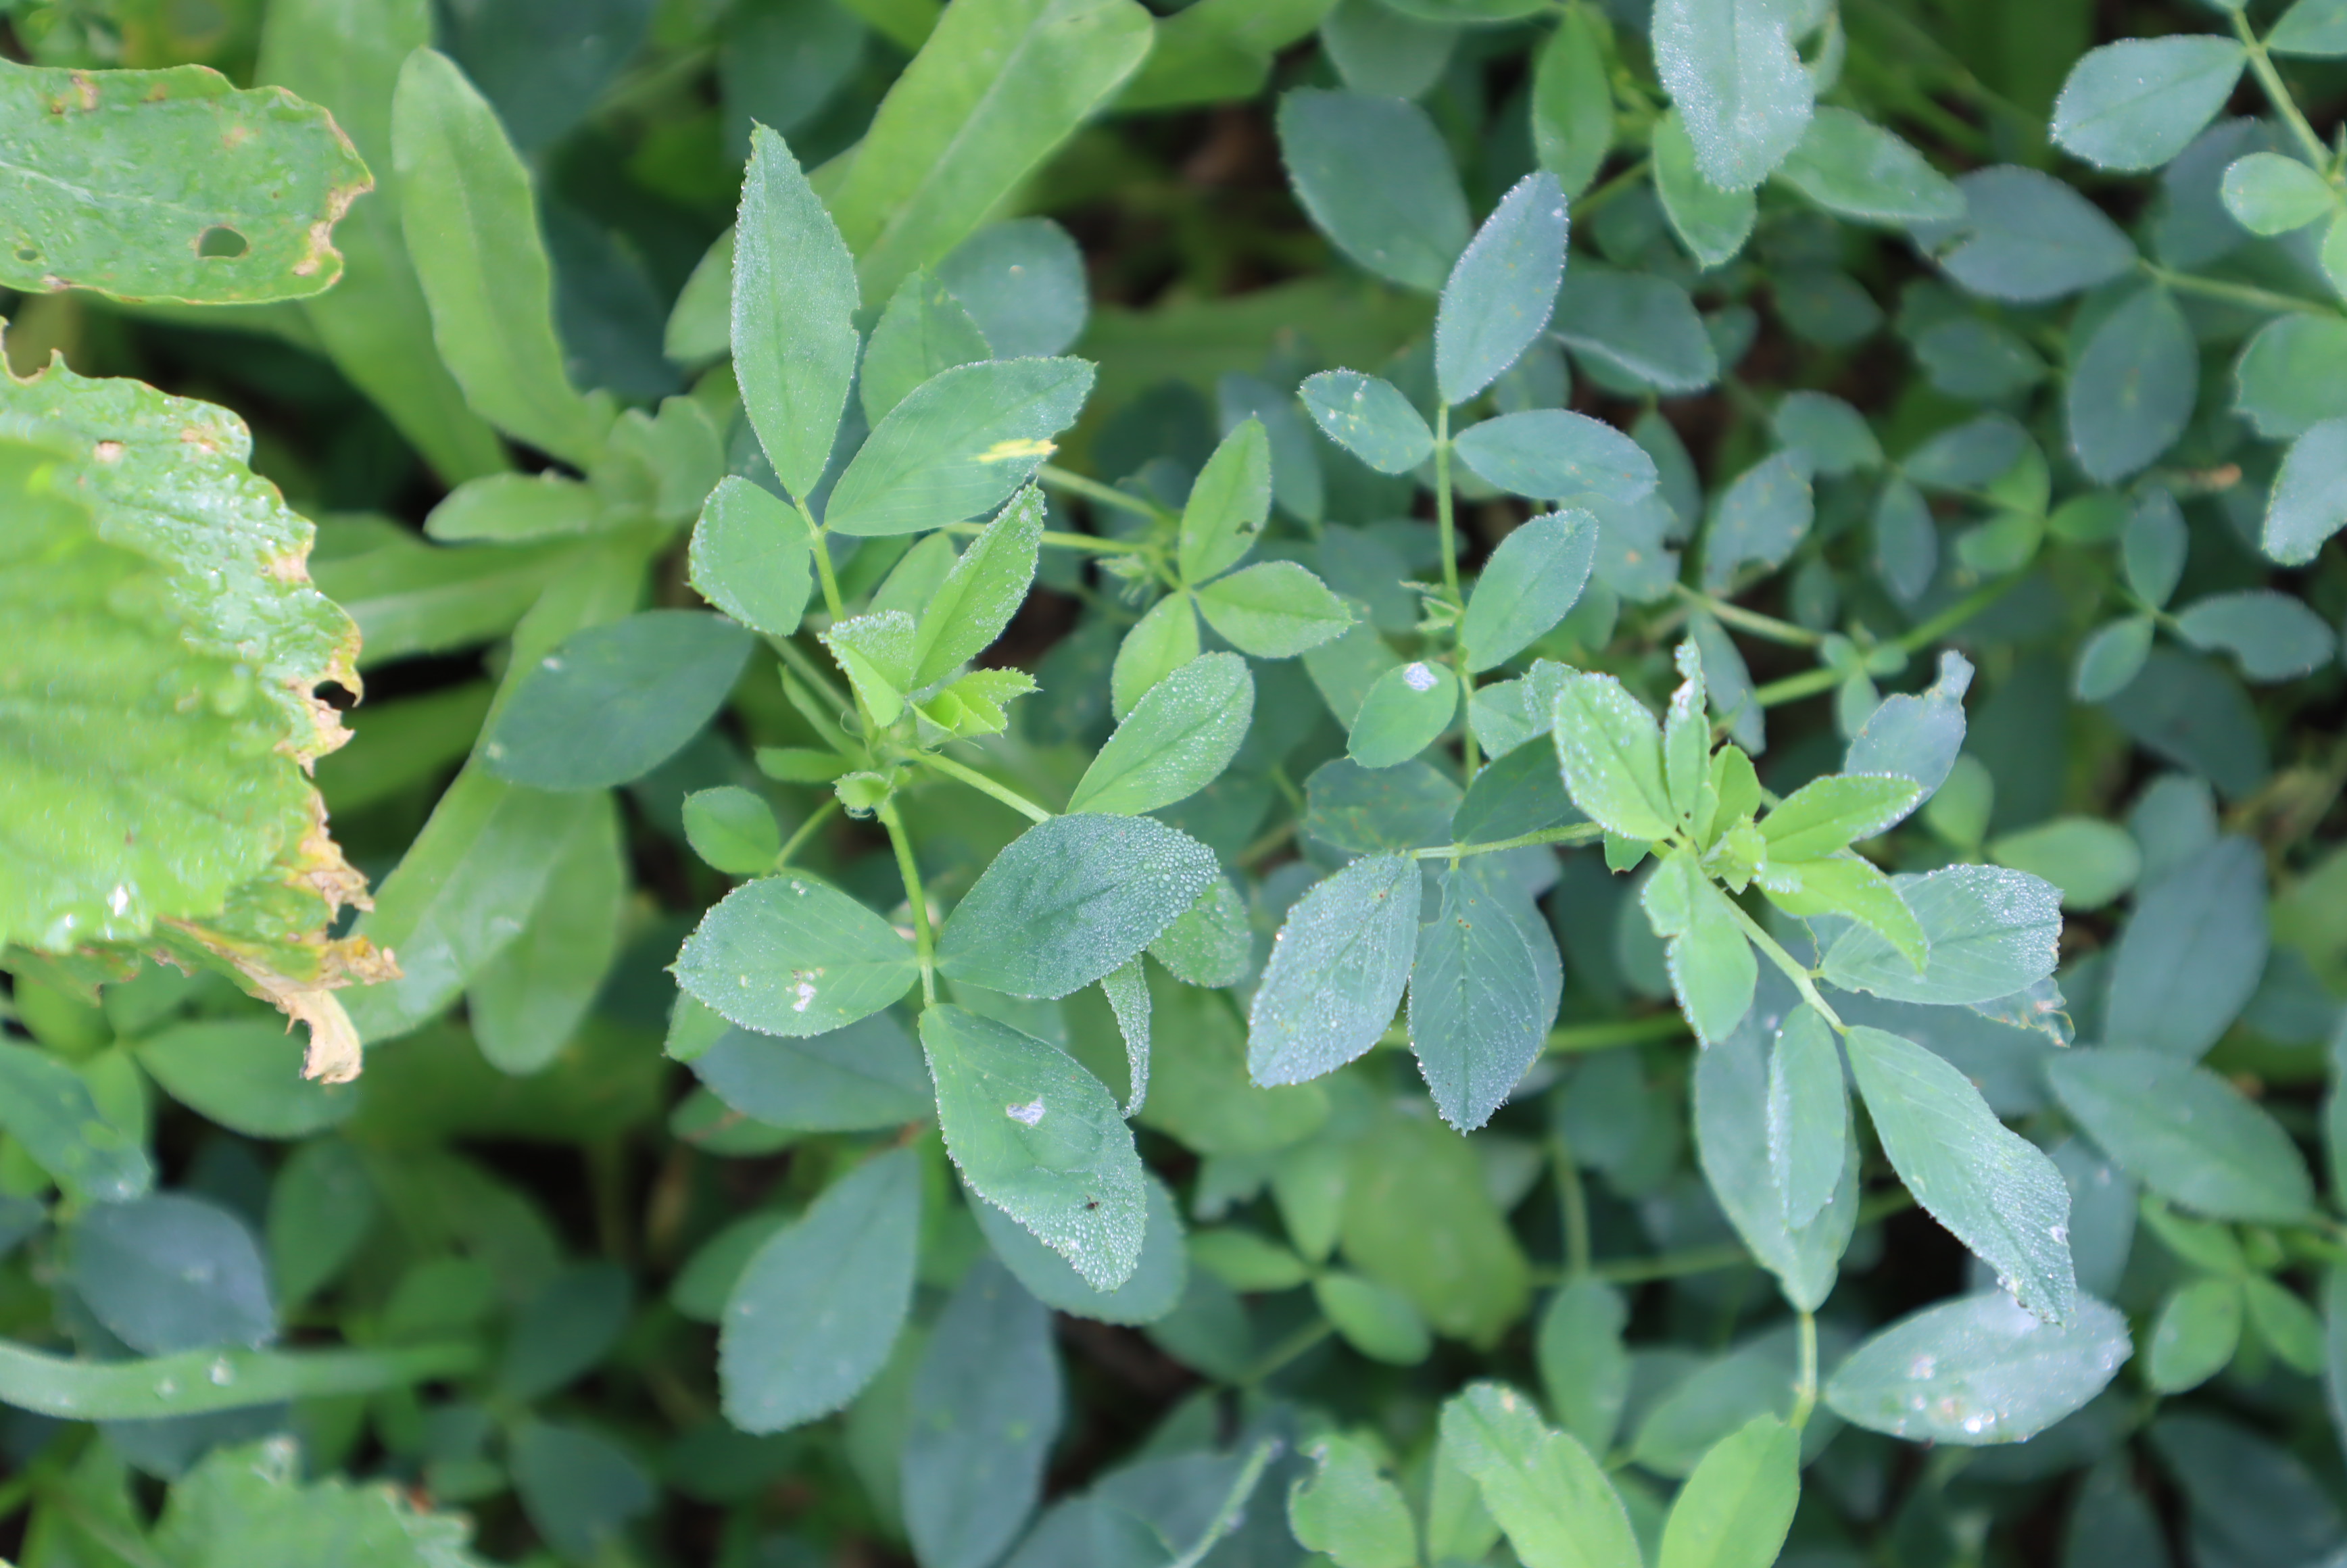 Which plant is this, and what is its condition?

alfalfa, healthy
